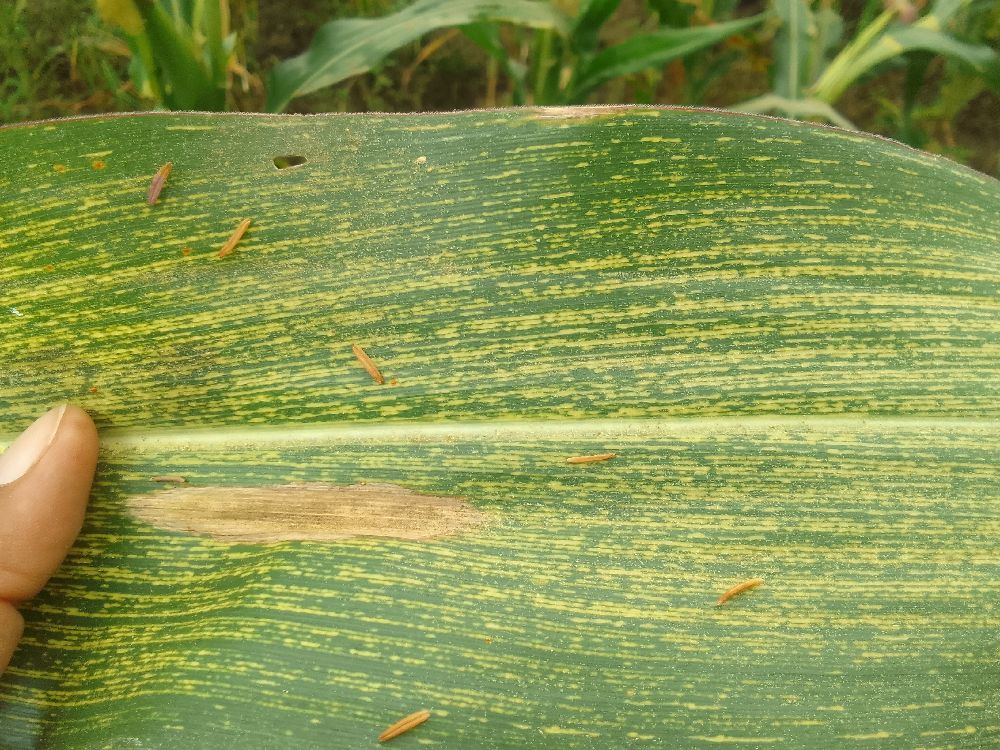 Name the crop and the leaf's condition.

maize, maize streak virus
